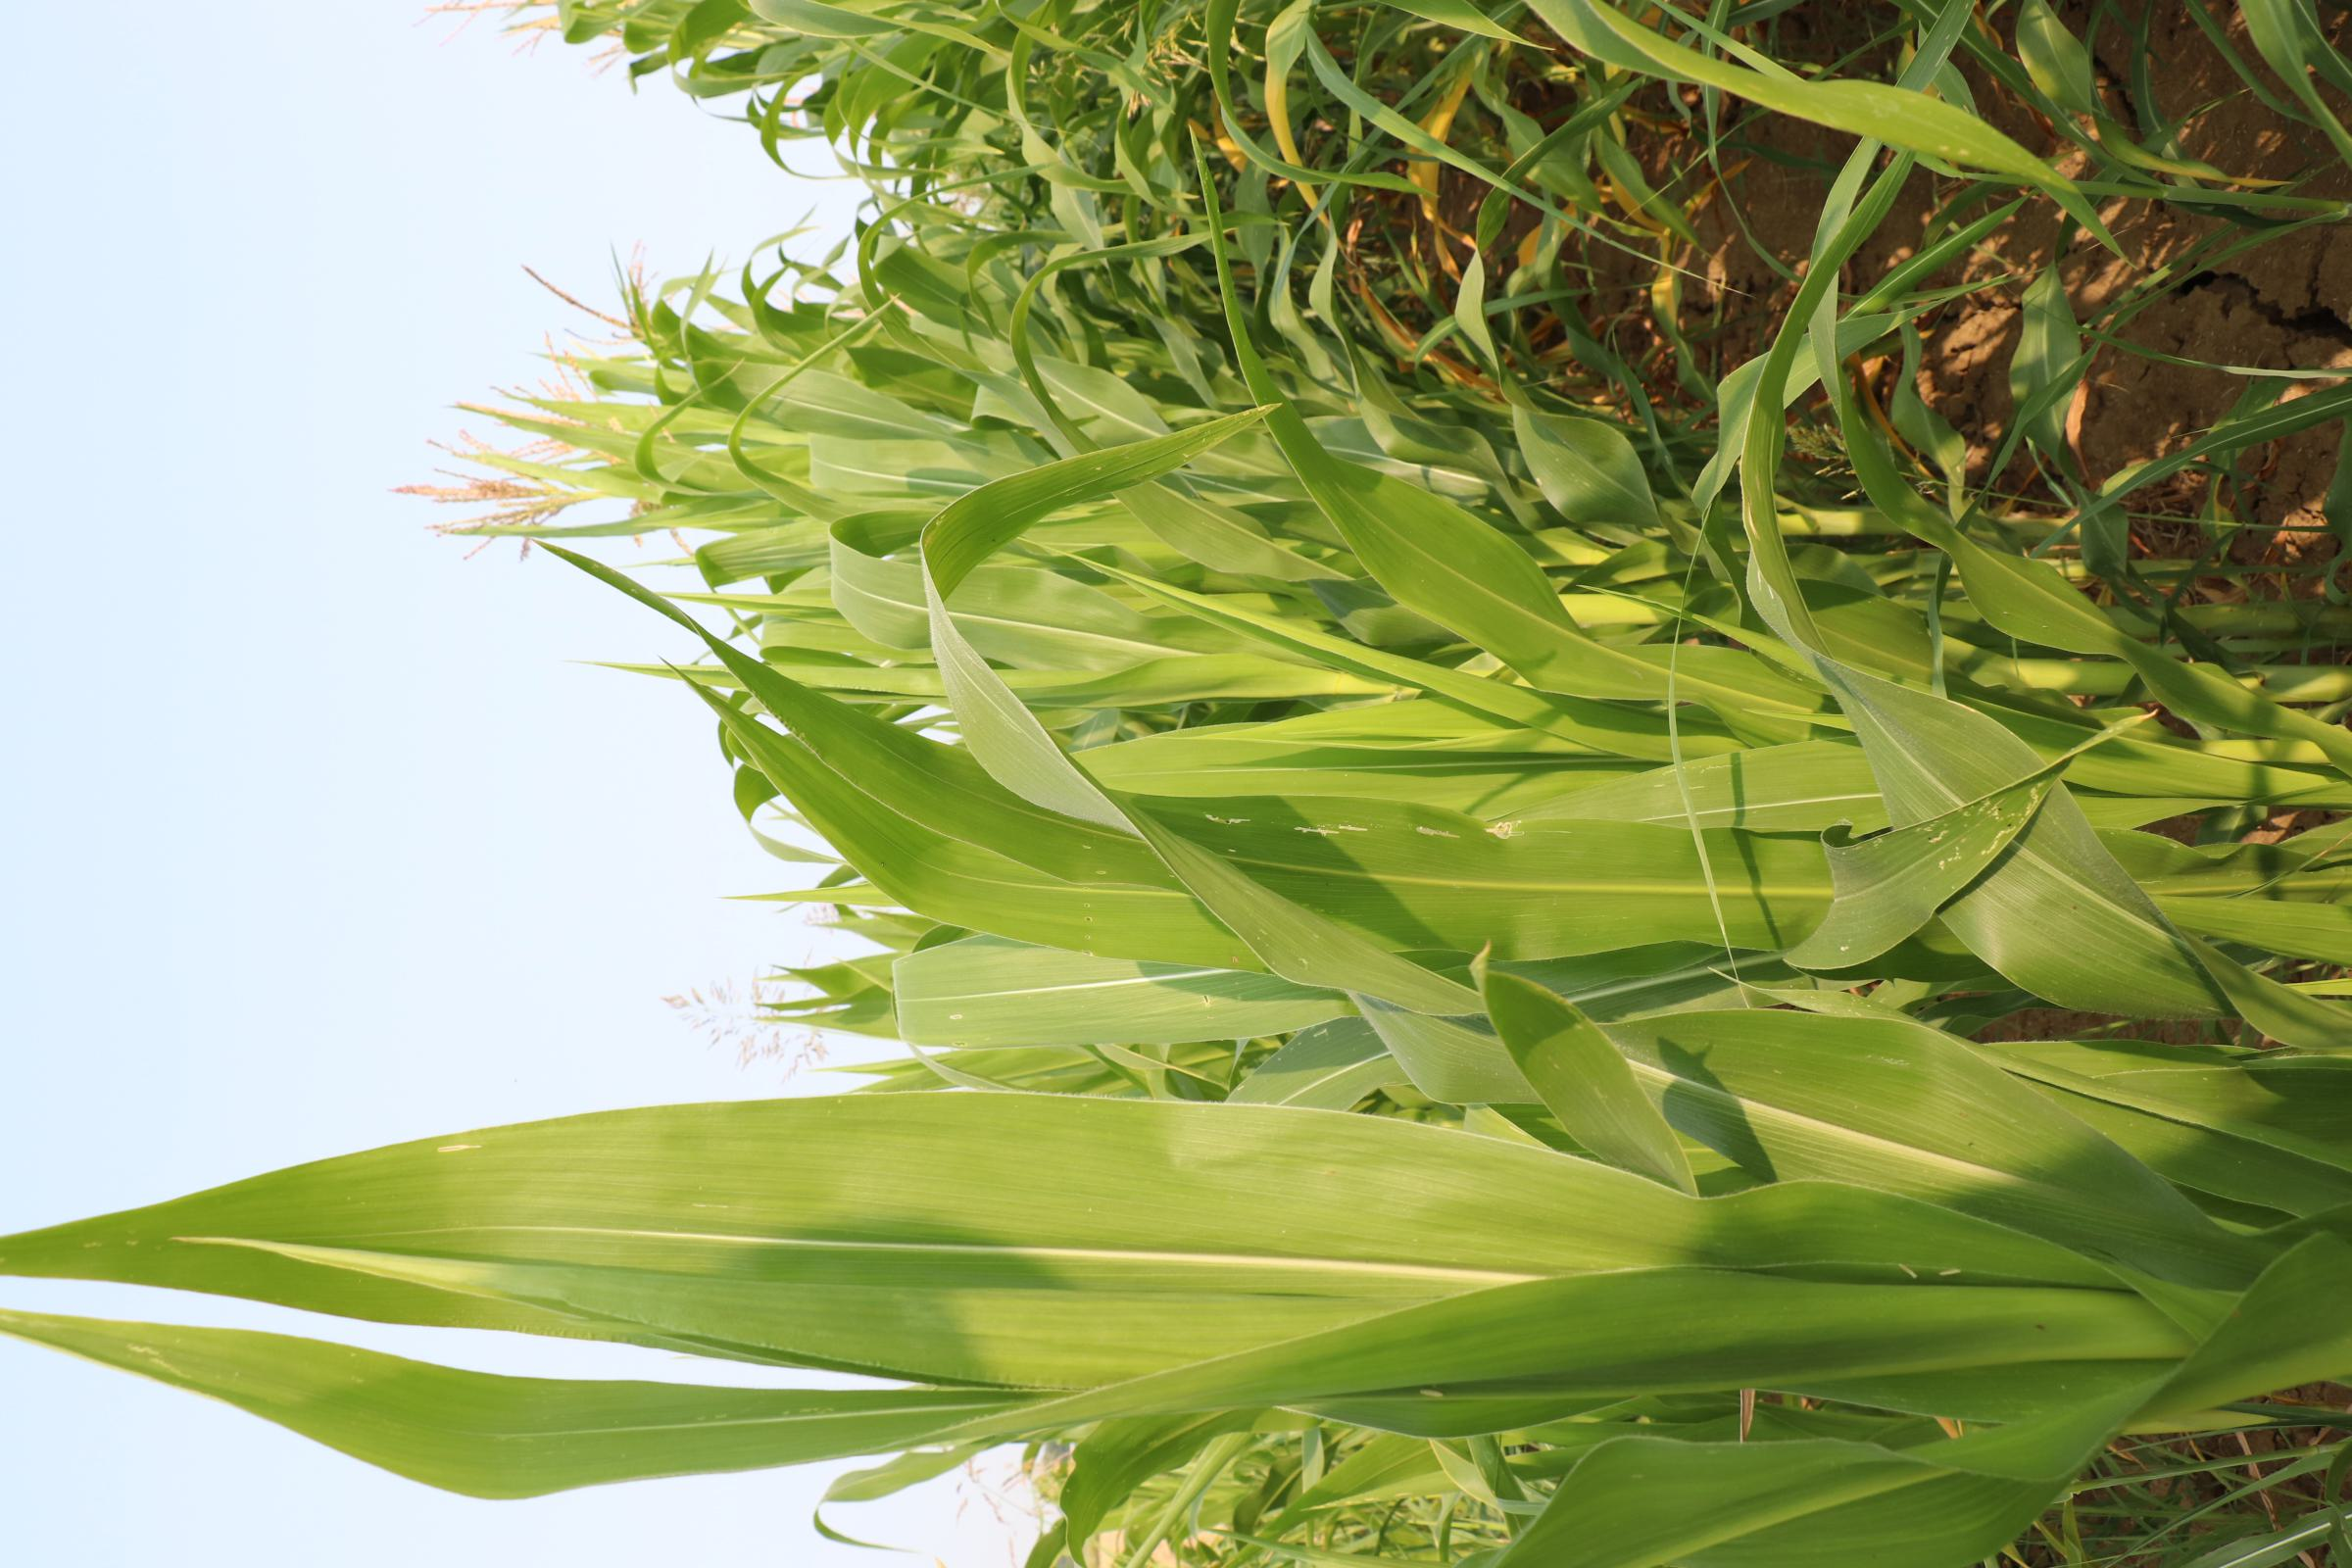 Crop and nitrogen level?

maize, no added nitrogen
